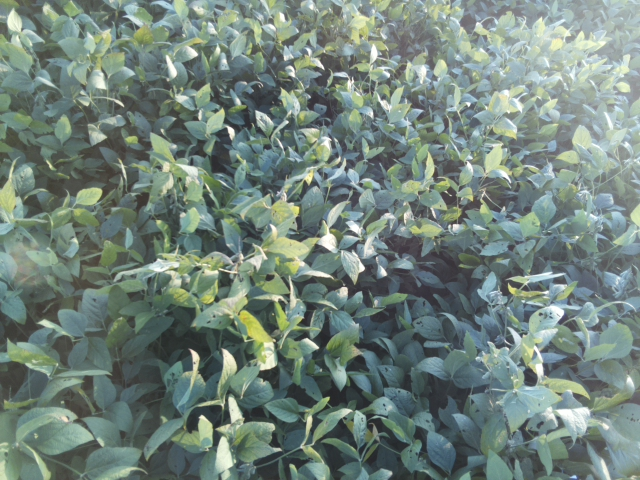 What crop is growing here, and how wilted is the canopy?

soybean, slight leaflet or petiole turgor loss in upper canopy
